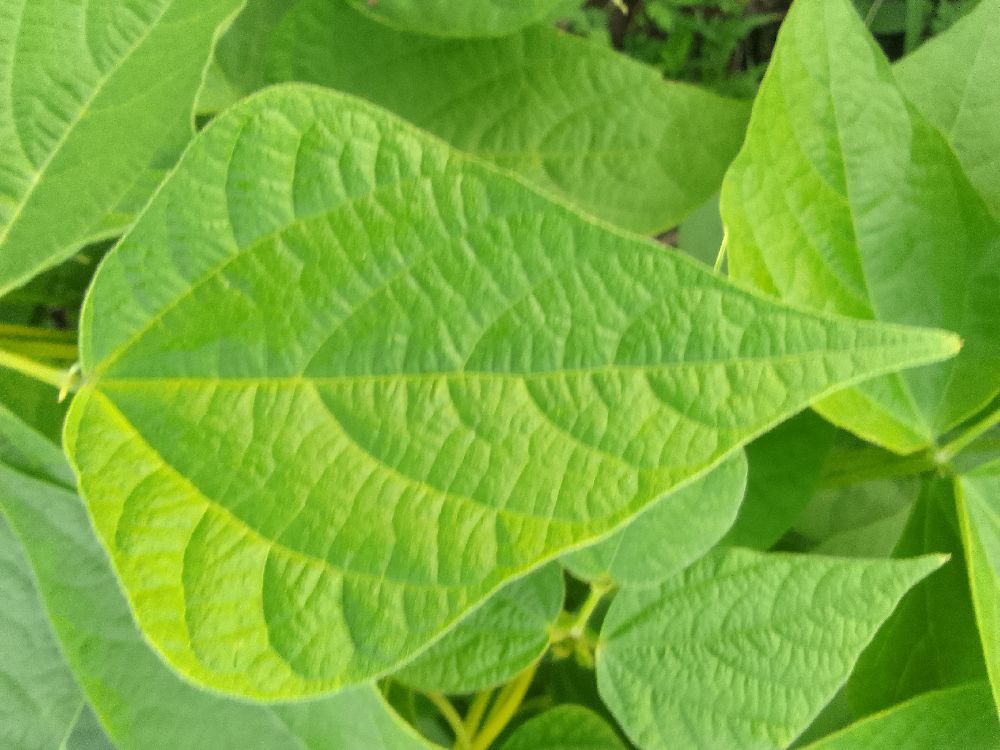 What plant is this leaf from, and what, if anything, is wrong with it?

common bean, healthy
